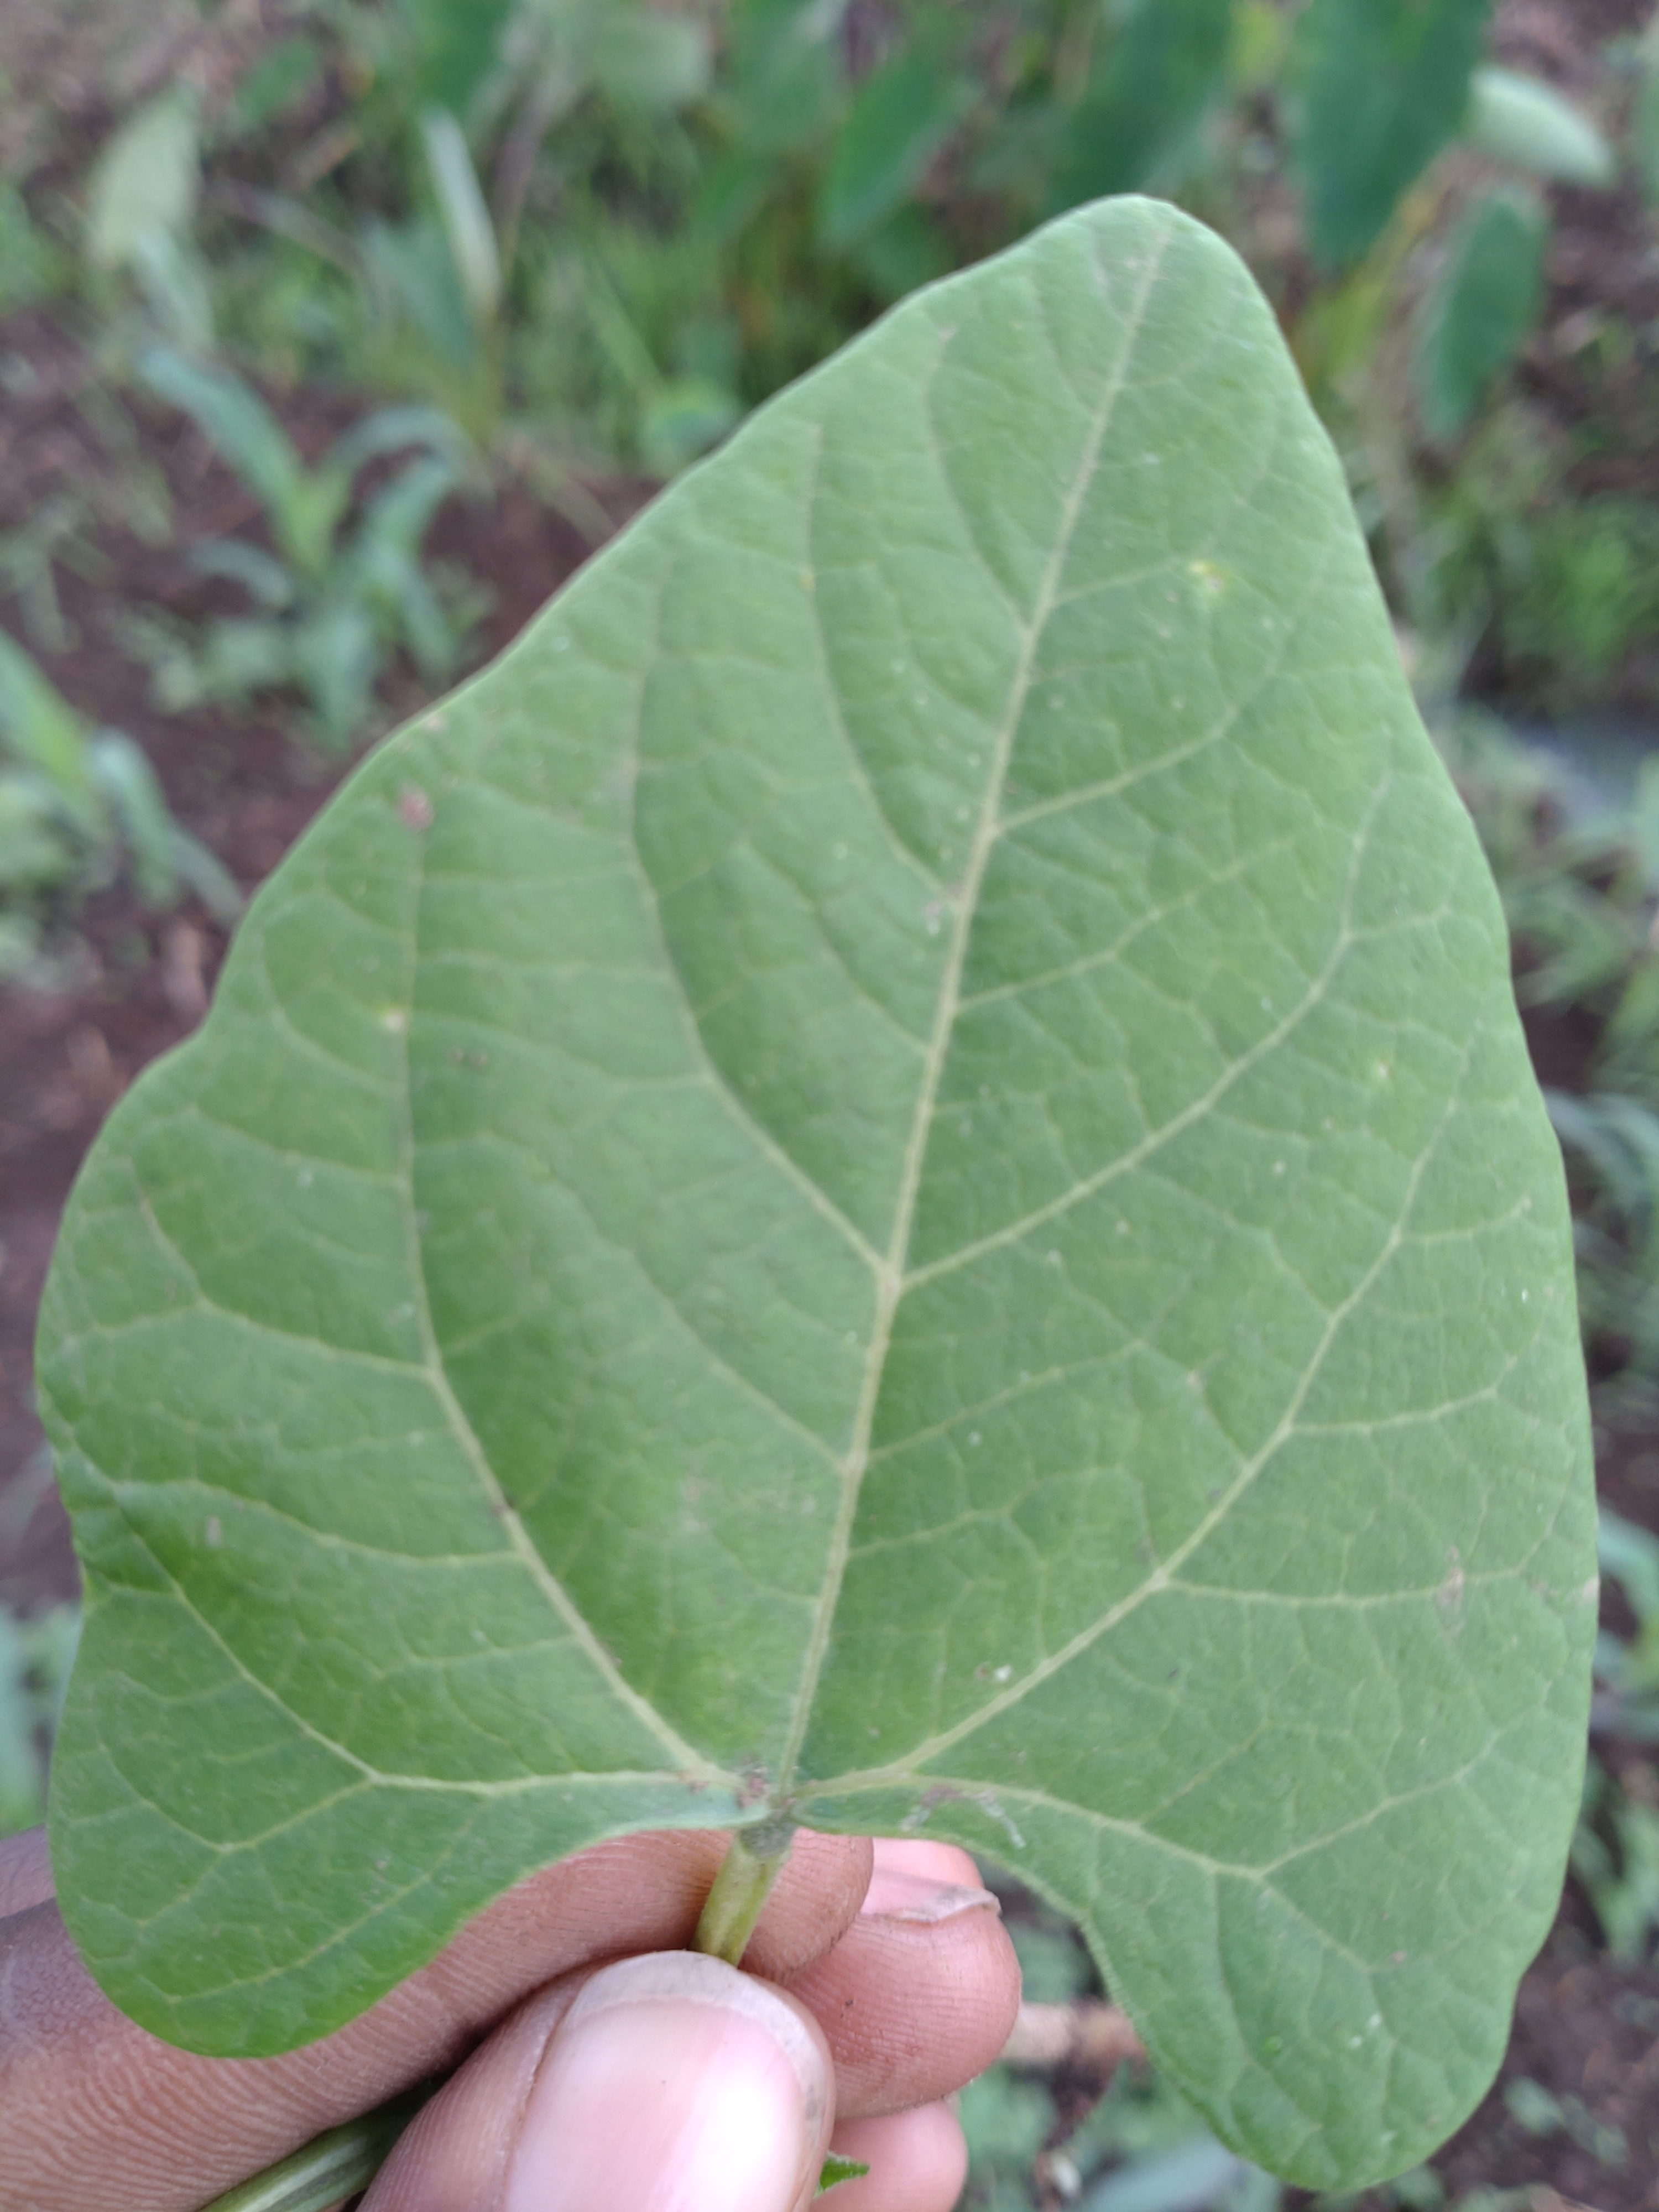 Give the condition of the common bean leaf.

healthy
